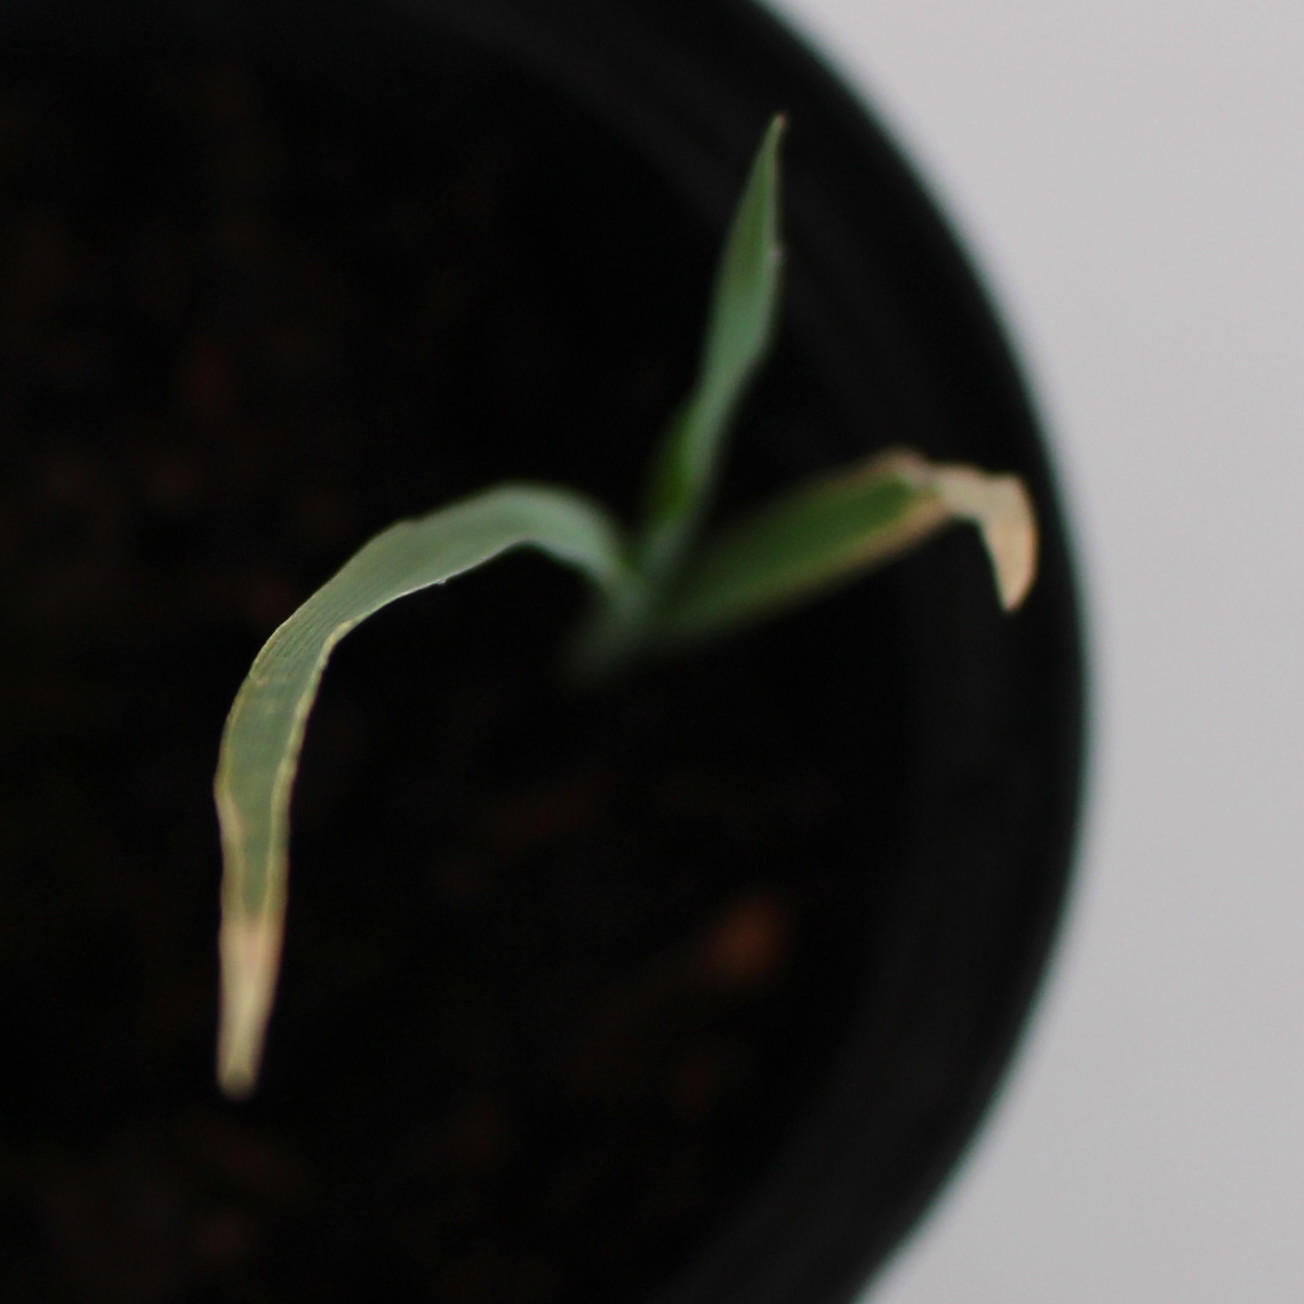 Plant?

Avena sterilis
